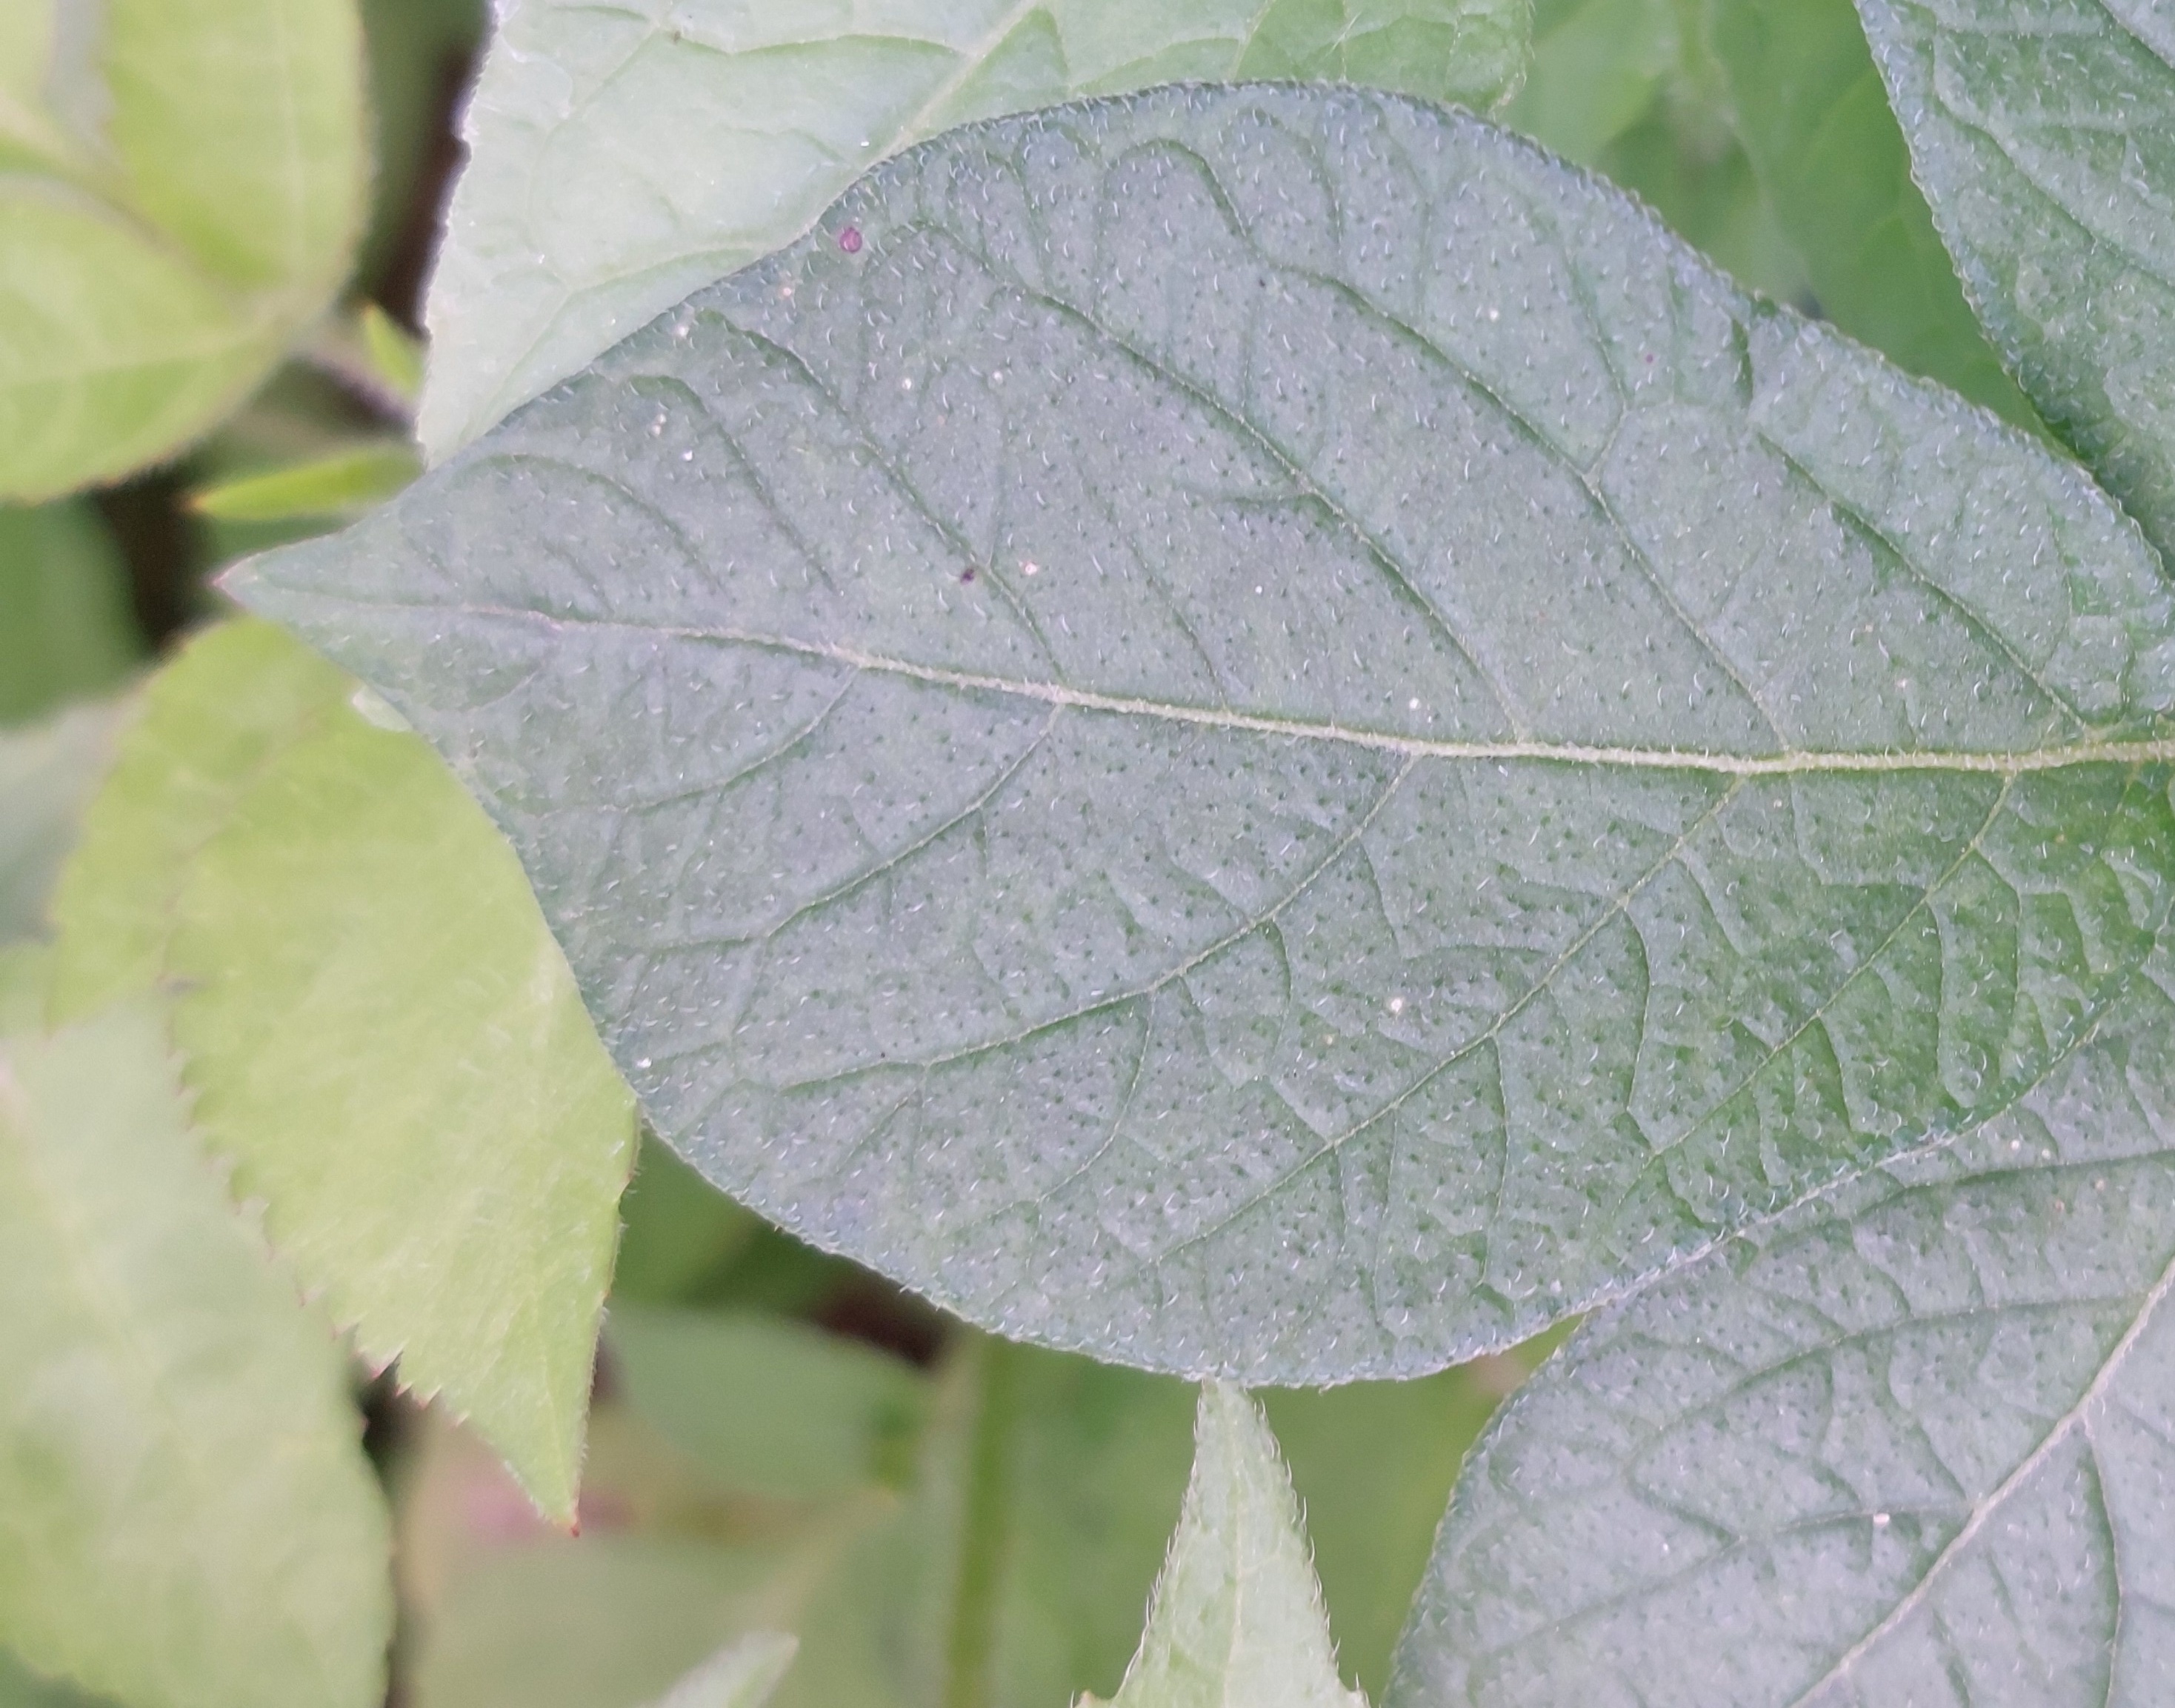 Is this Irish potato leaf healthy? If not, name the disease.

healthy
